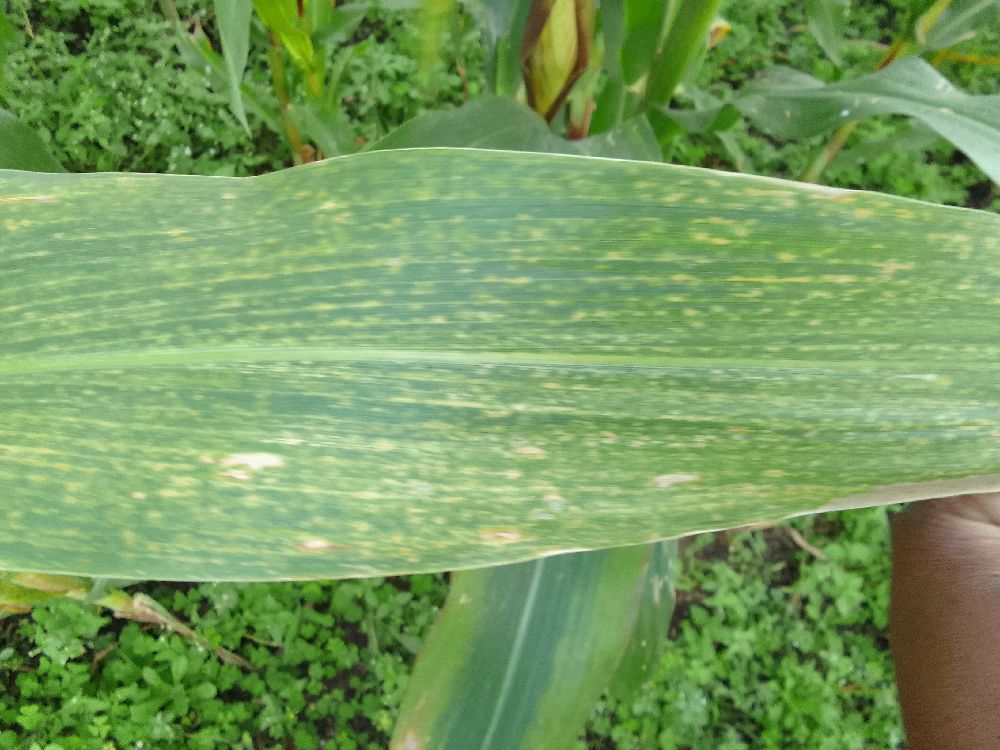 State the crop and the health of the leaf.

maize, maize lethal necrosis
